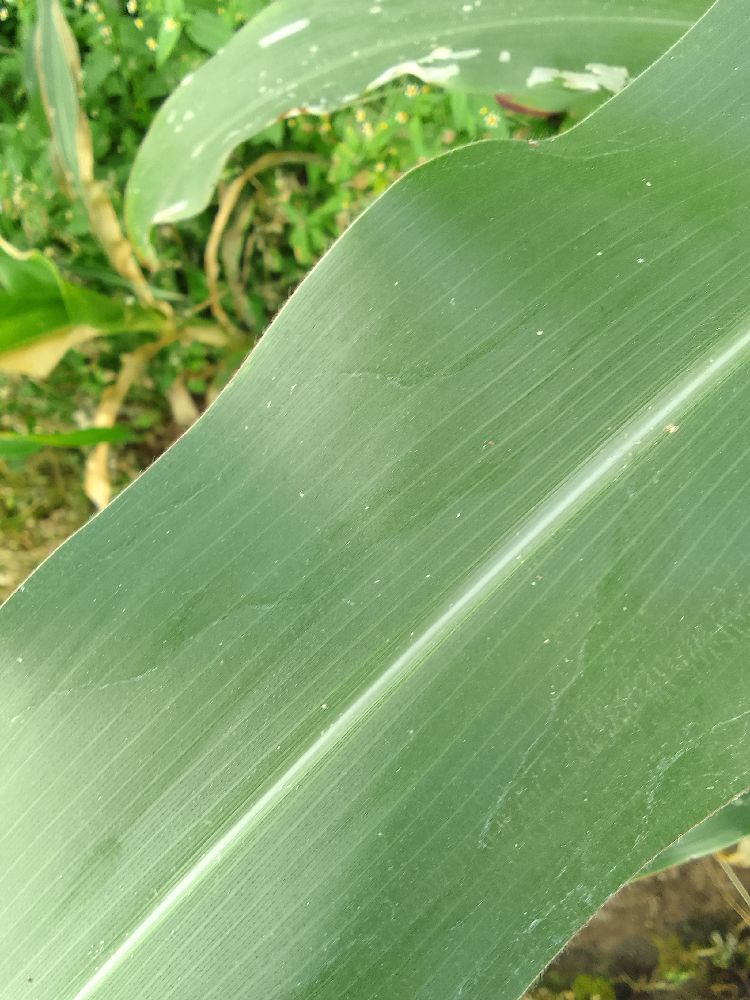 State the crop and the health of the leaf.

maize, healthy
